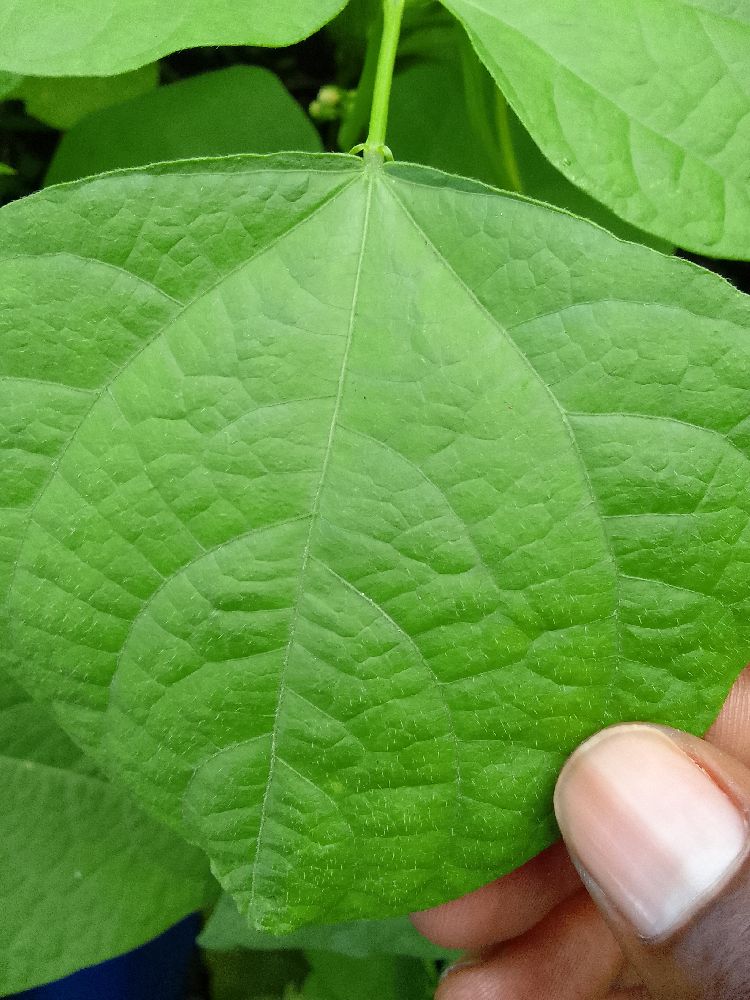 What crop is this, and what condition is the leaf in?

common bean, healthy
